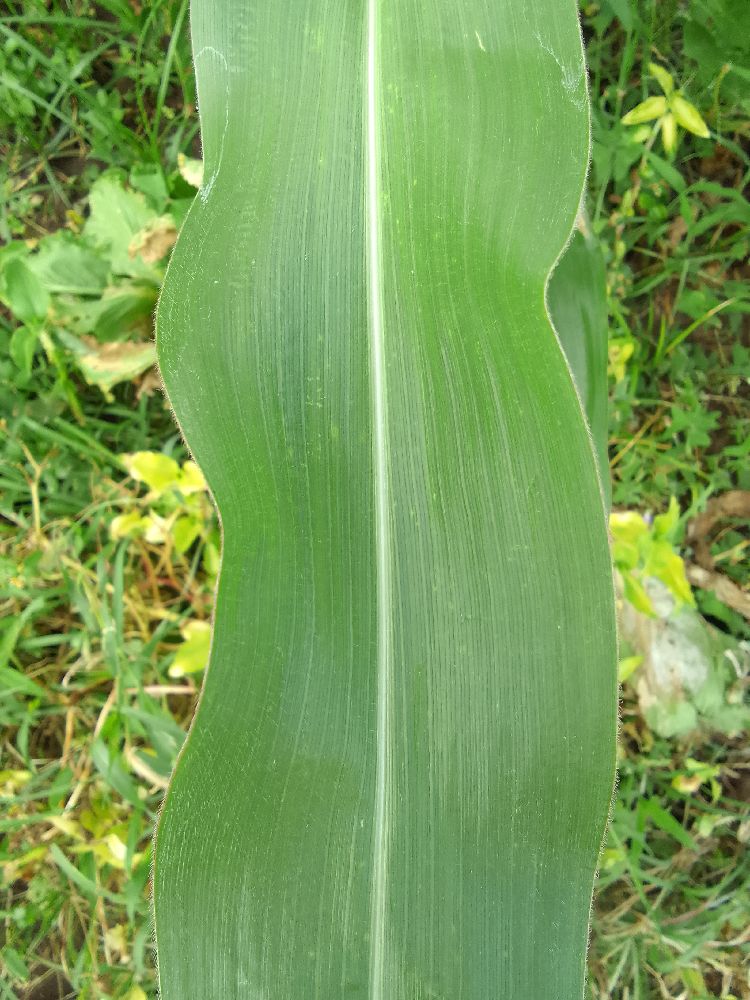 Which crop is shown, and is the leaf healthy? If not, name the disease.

maize, healthy
